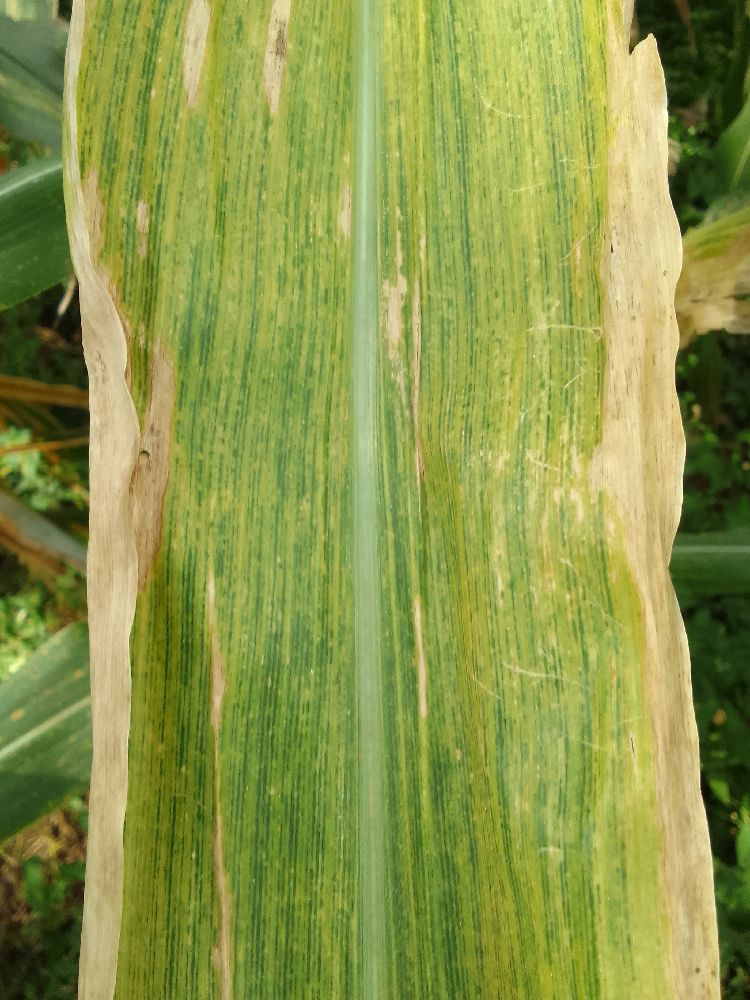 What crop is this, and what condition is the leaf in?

maize, maize lethal necrosis
